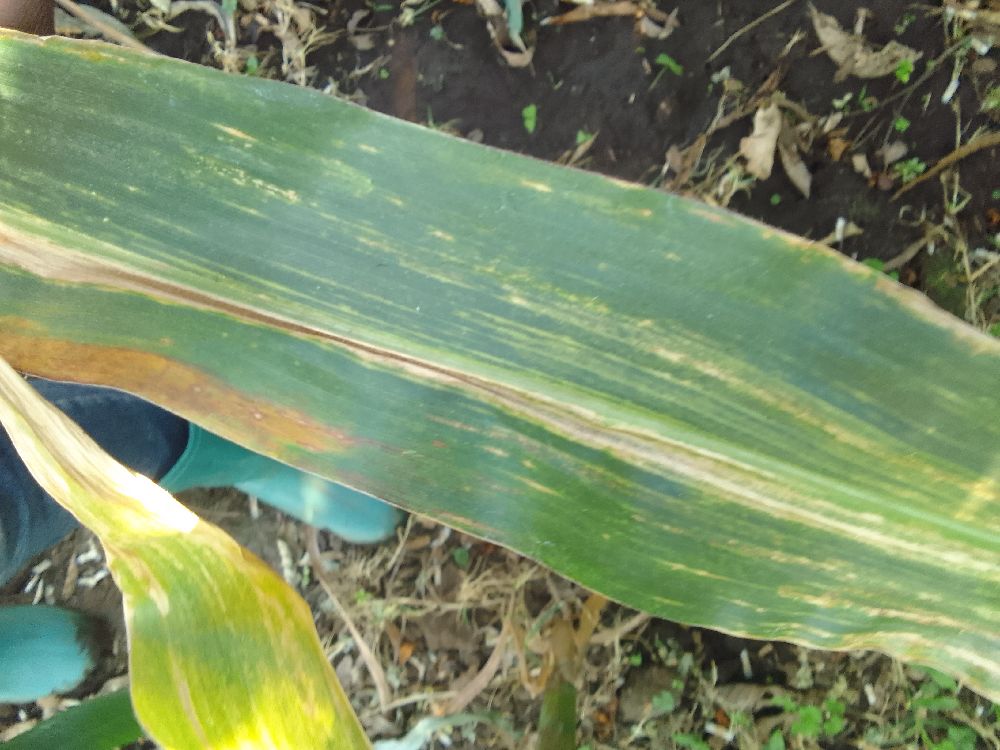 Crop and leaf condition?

maize, maize lethal necrosis
